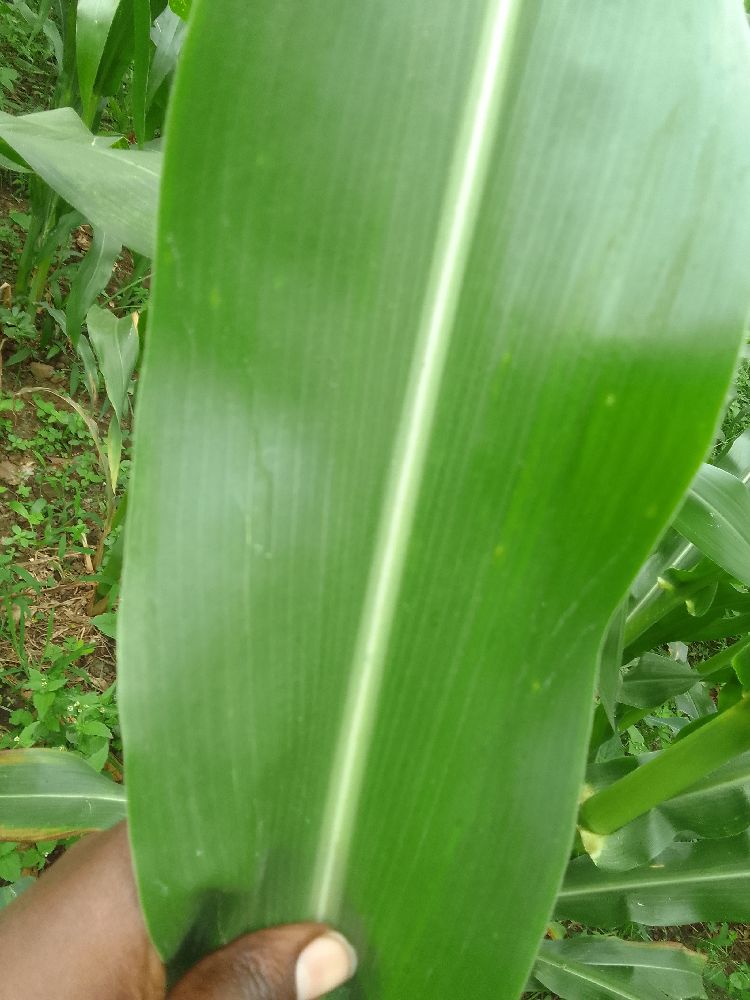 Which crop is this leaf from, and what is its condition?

maize, healthy
